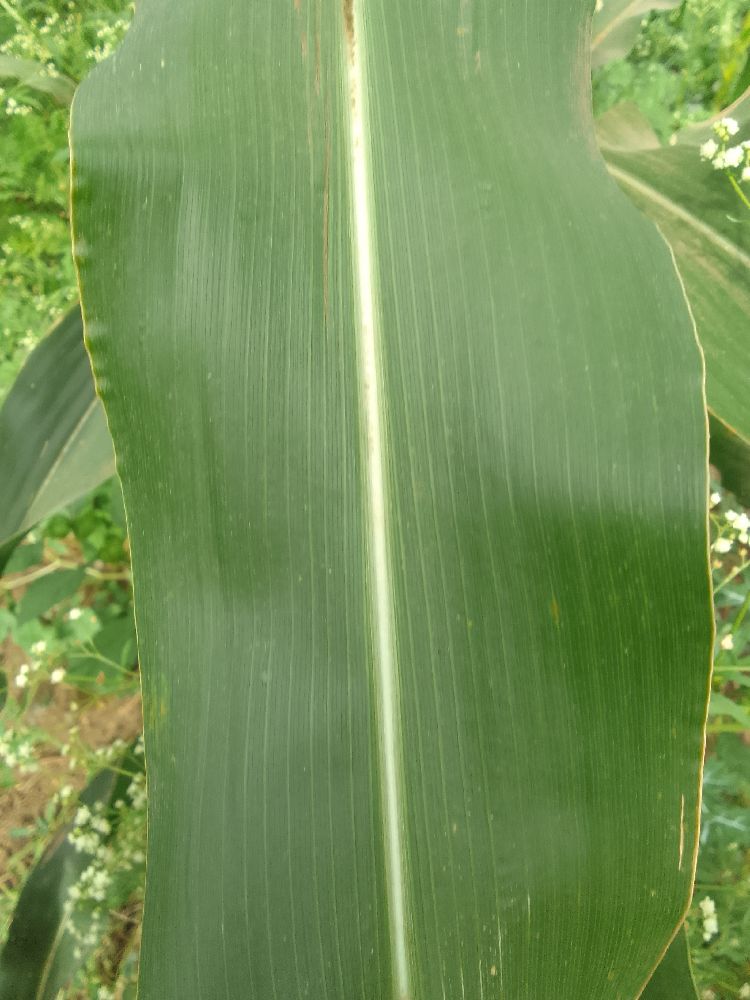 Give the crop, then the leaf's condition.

maize, healthy
